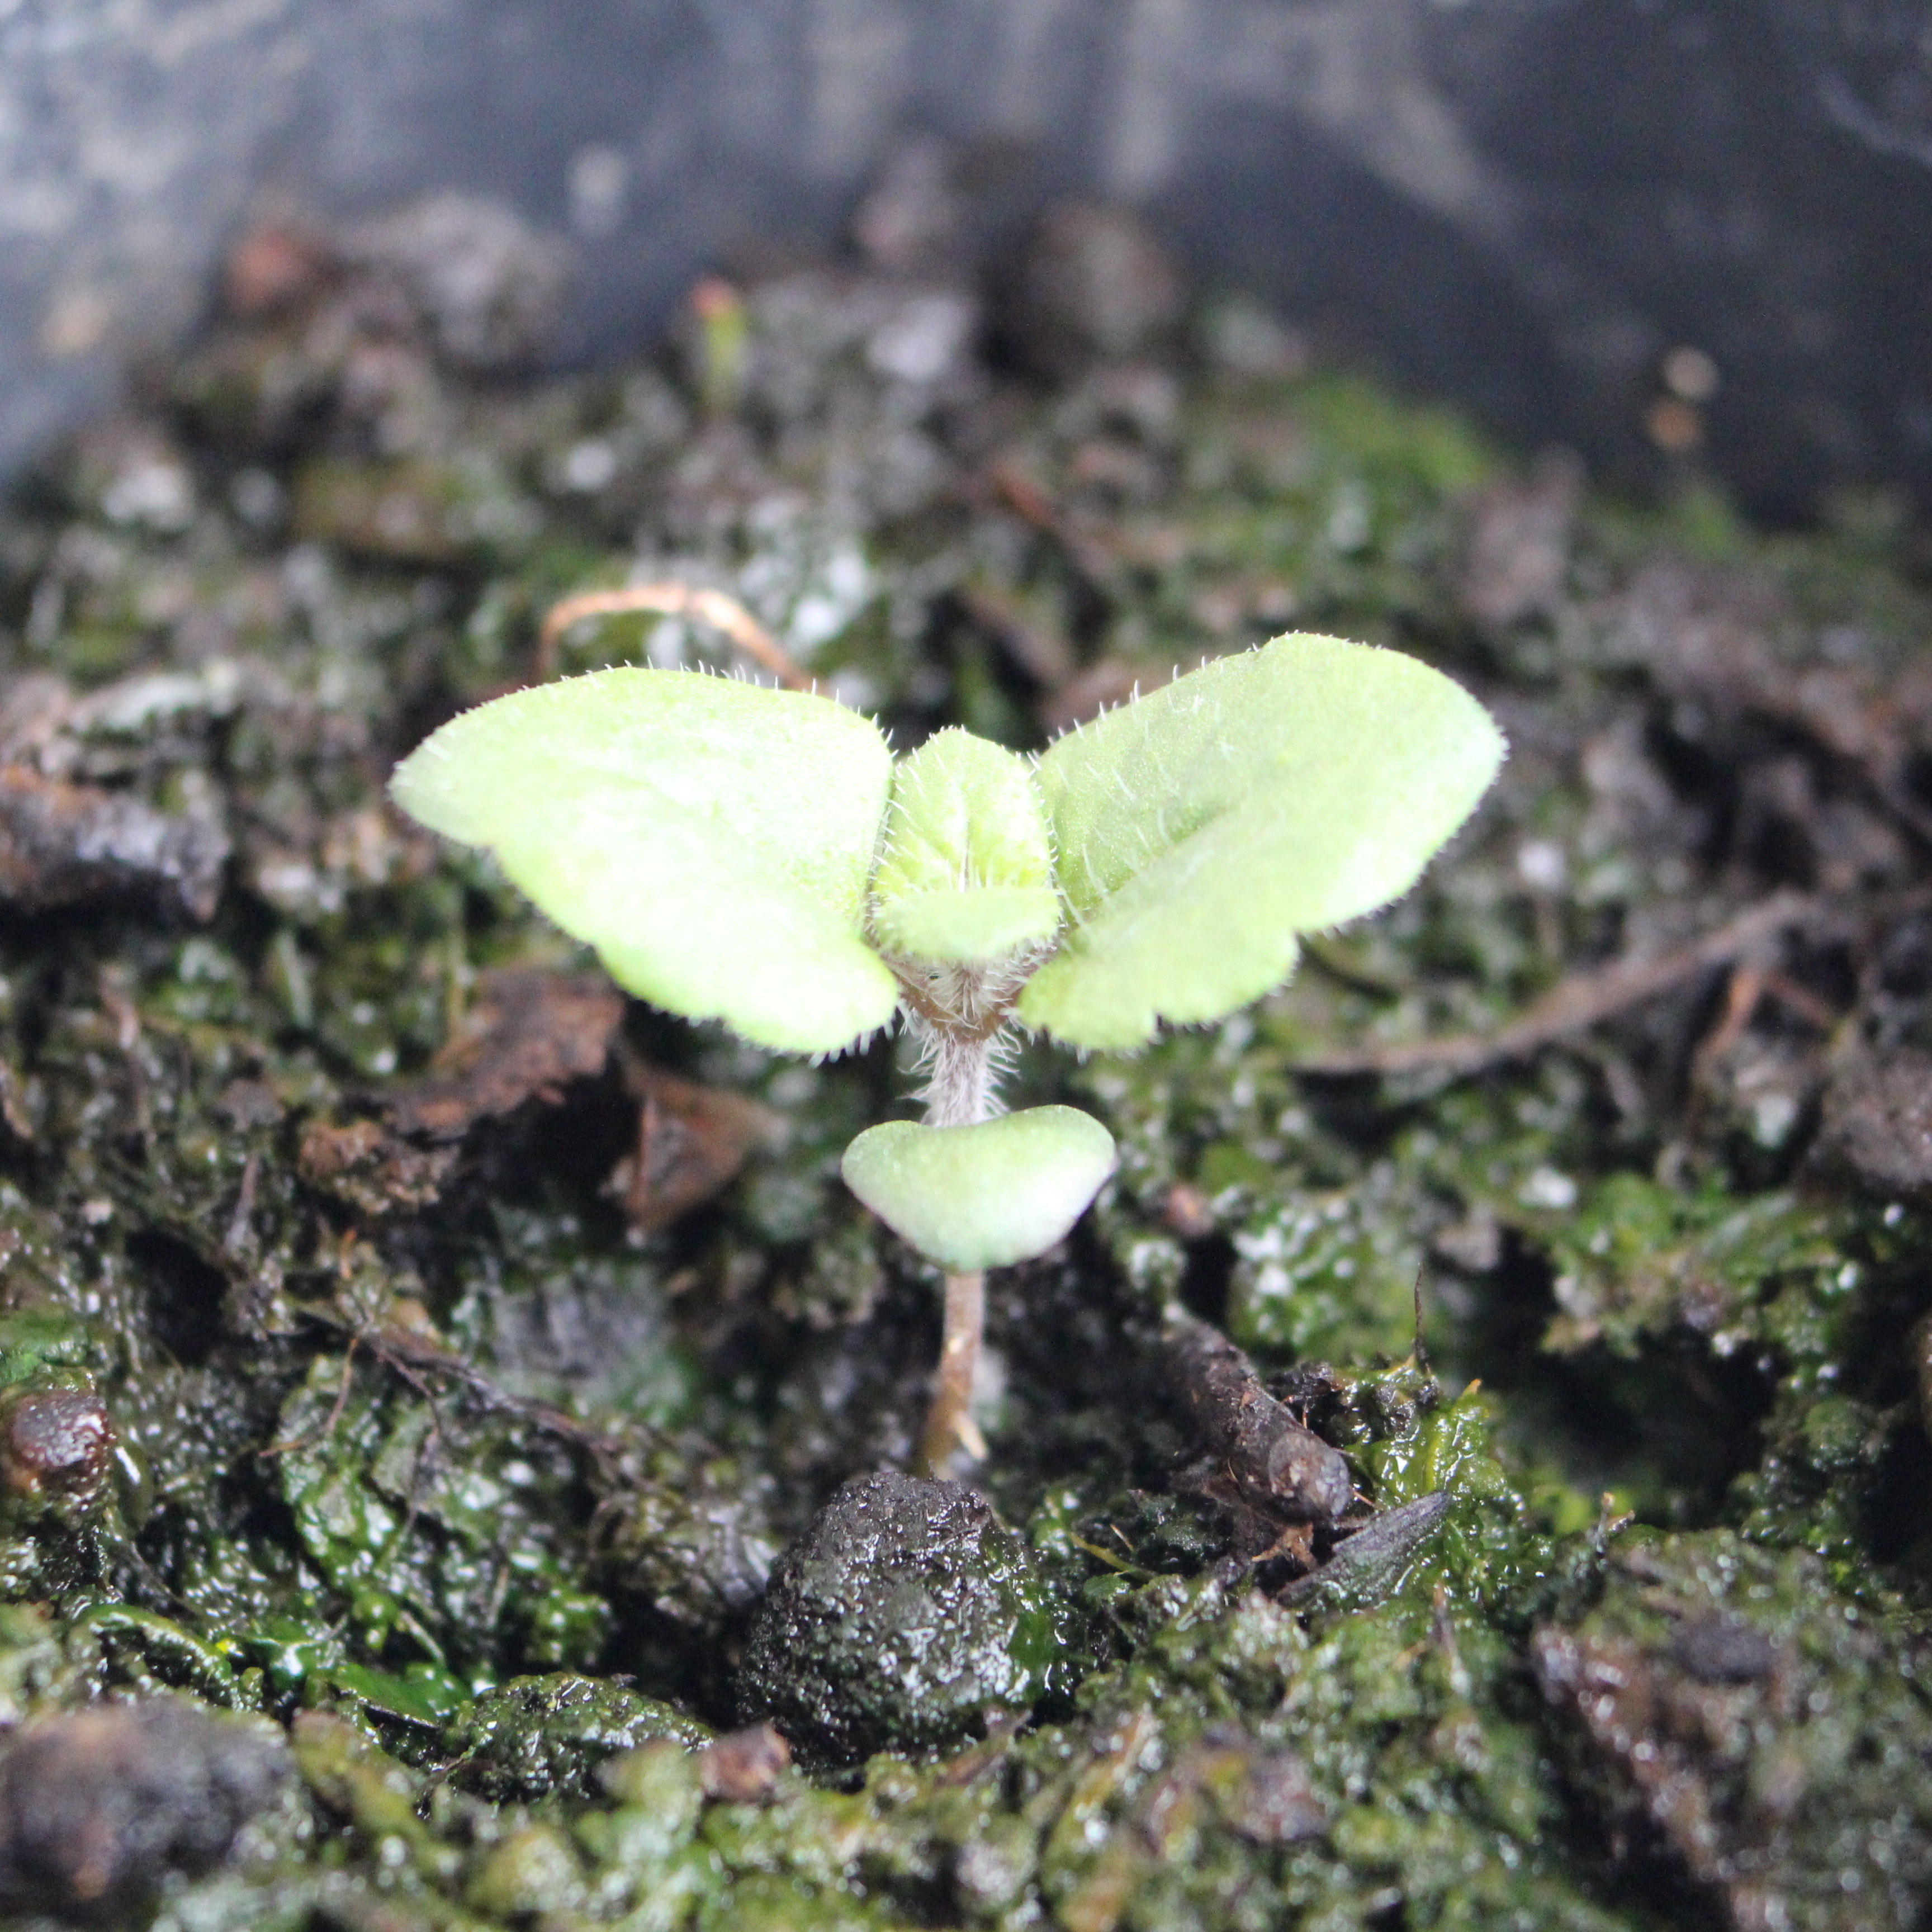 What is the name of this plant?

Veronica persica
